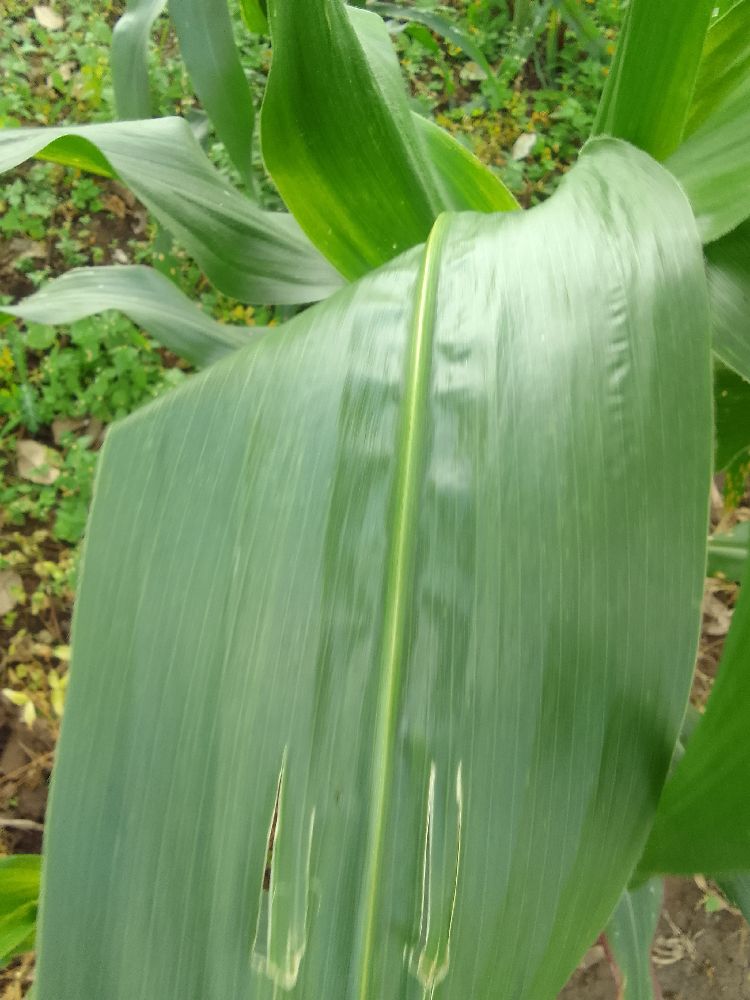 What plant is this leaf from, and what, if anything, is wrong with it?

maize, healthy
